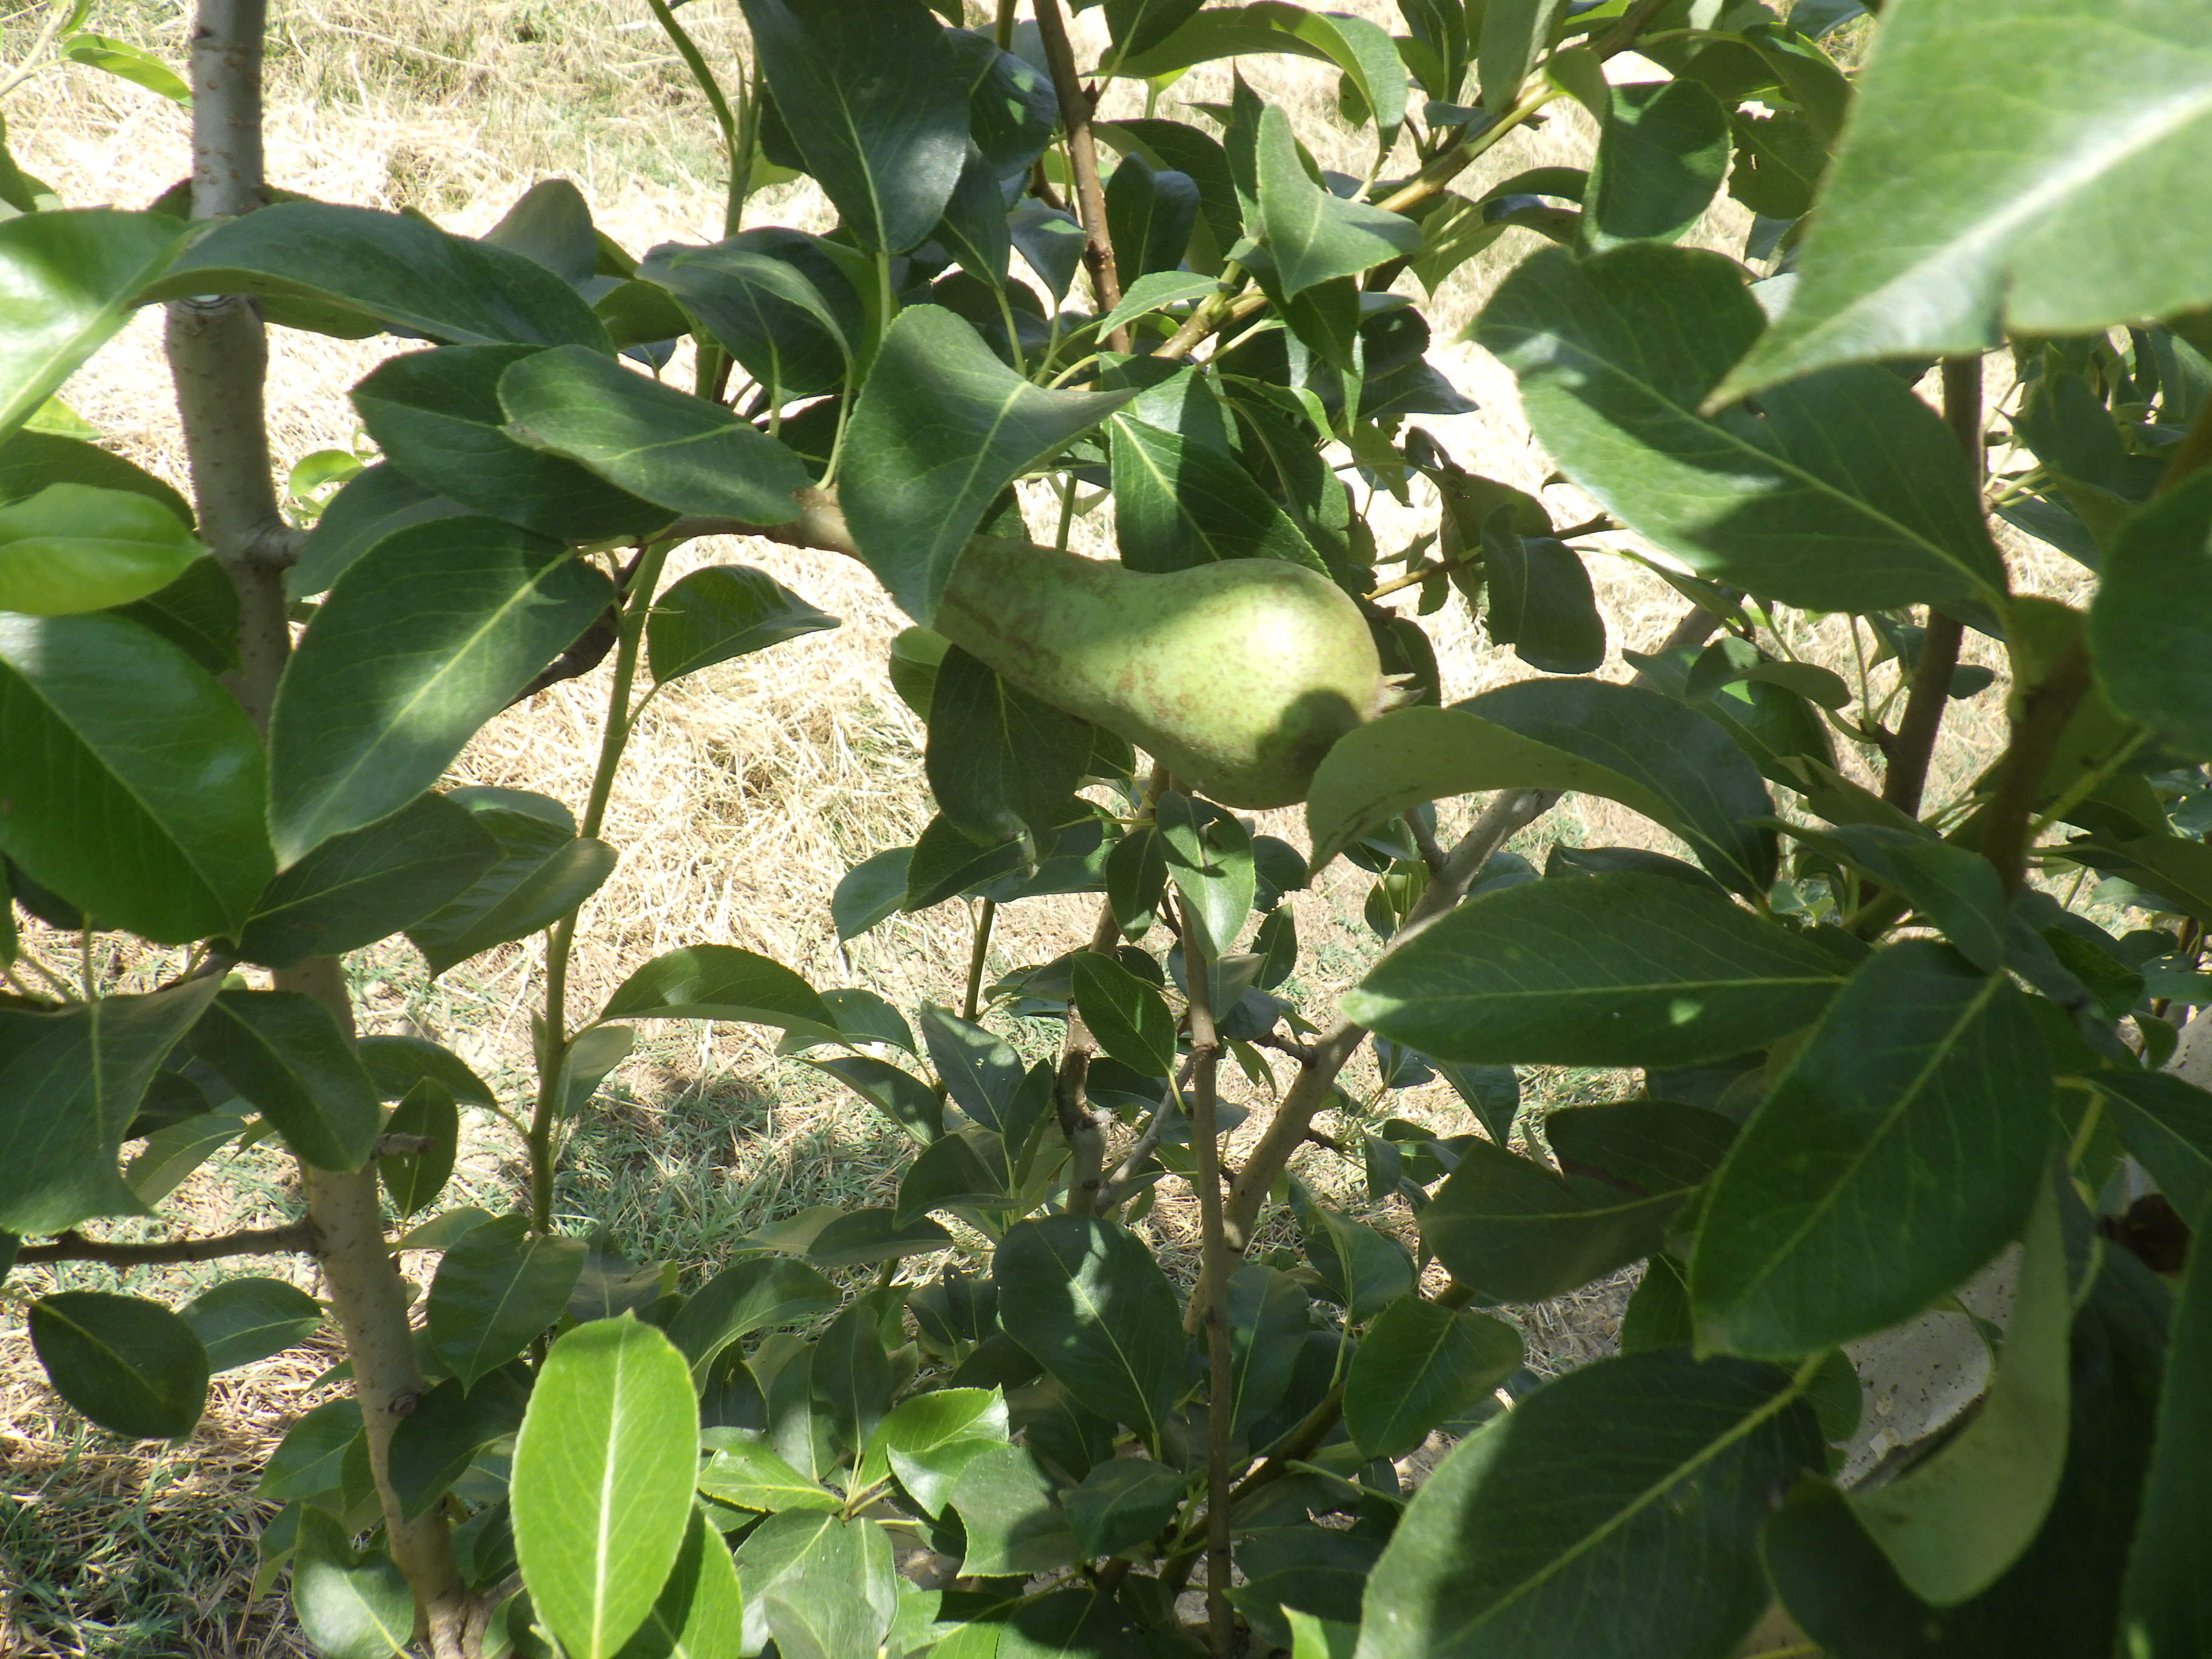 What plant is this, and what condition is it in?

pear, phytophagous
